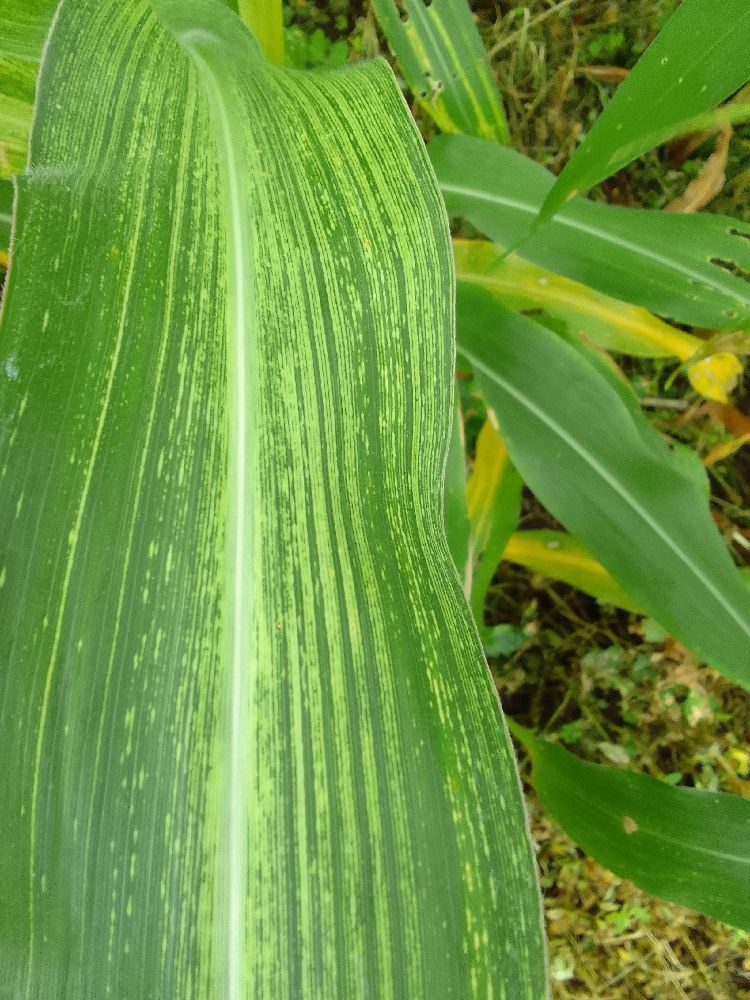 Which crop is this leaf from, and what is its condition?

maize, maize streak virus
